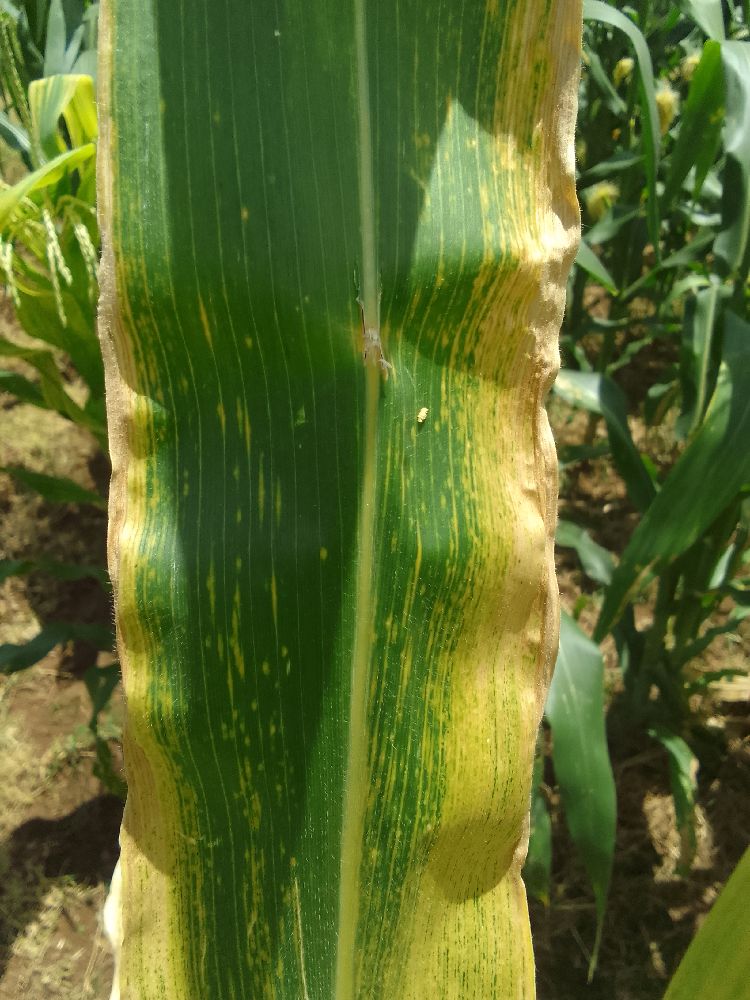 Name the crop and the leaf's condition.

maize, maize lethal necrosis
